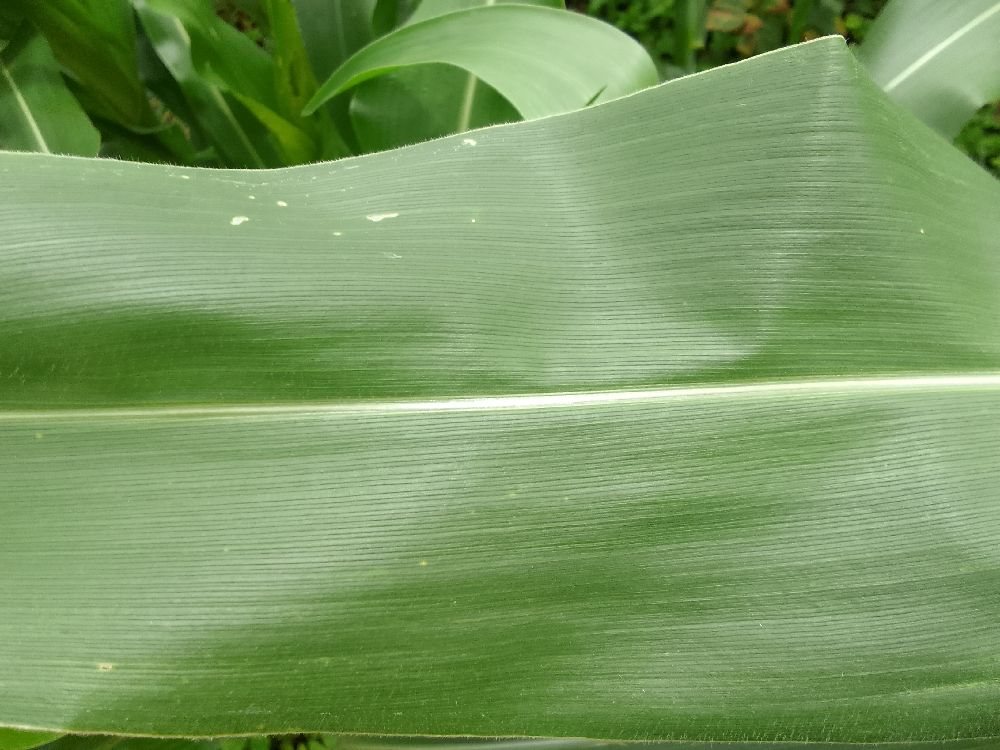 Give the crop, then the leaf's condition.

maize, healthy
